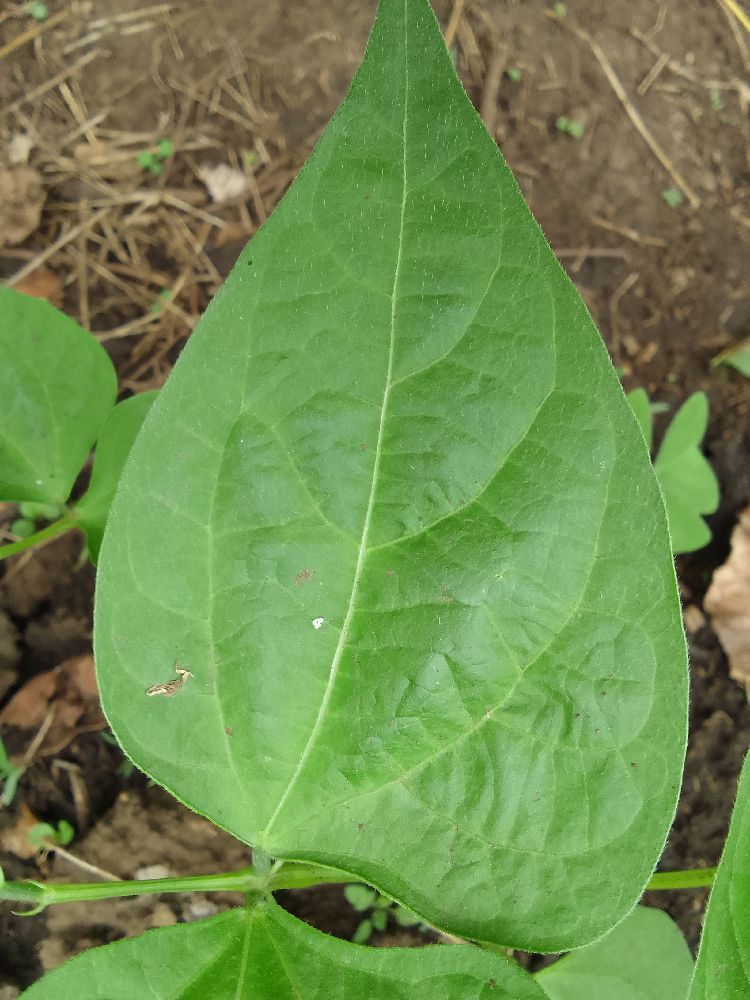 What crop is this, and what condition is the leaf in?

common bean, healthy
